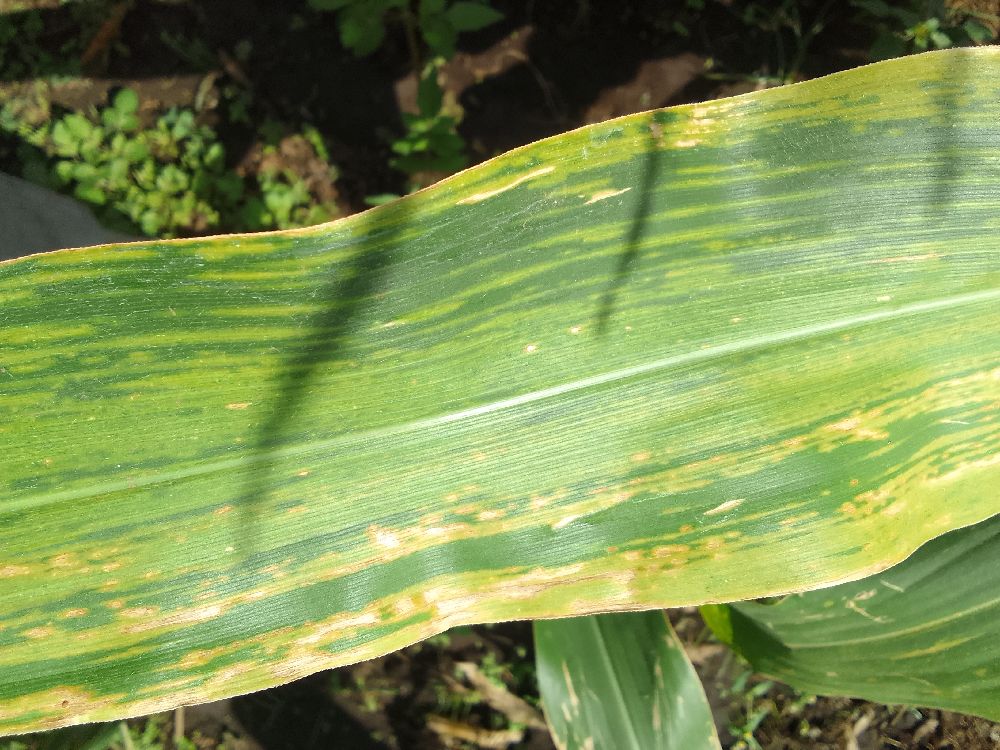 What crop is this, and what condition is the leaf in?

maize, maize lethal necrosis
